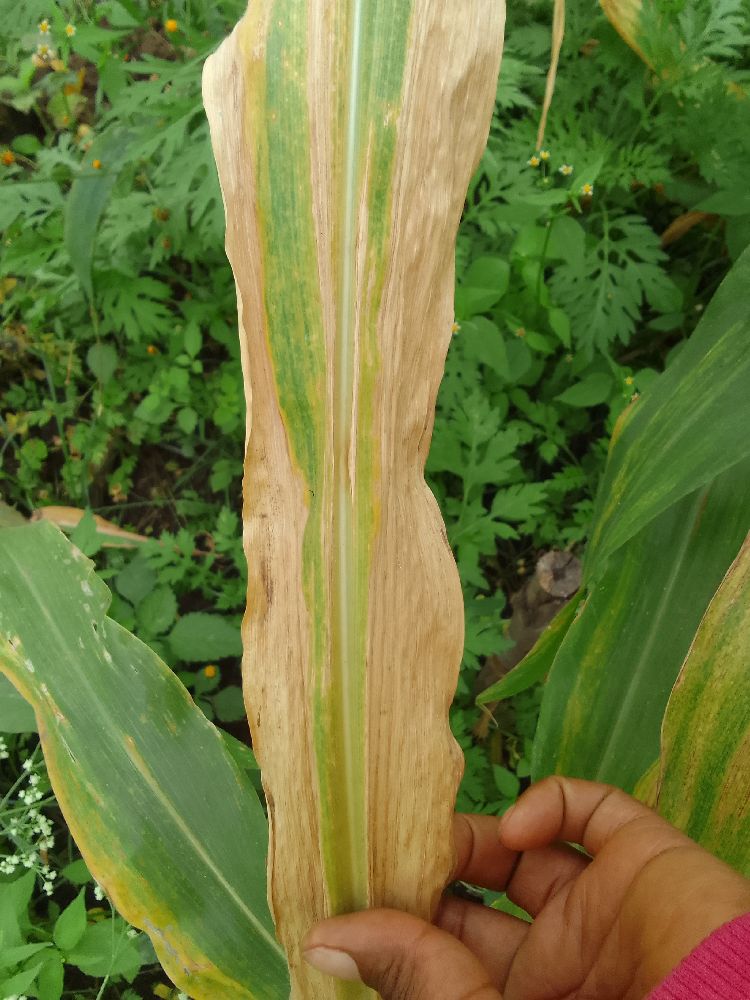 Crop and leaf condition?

maize, maize lethal necrosis
